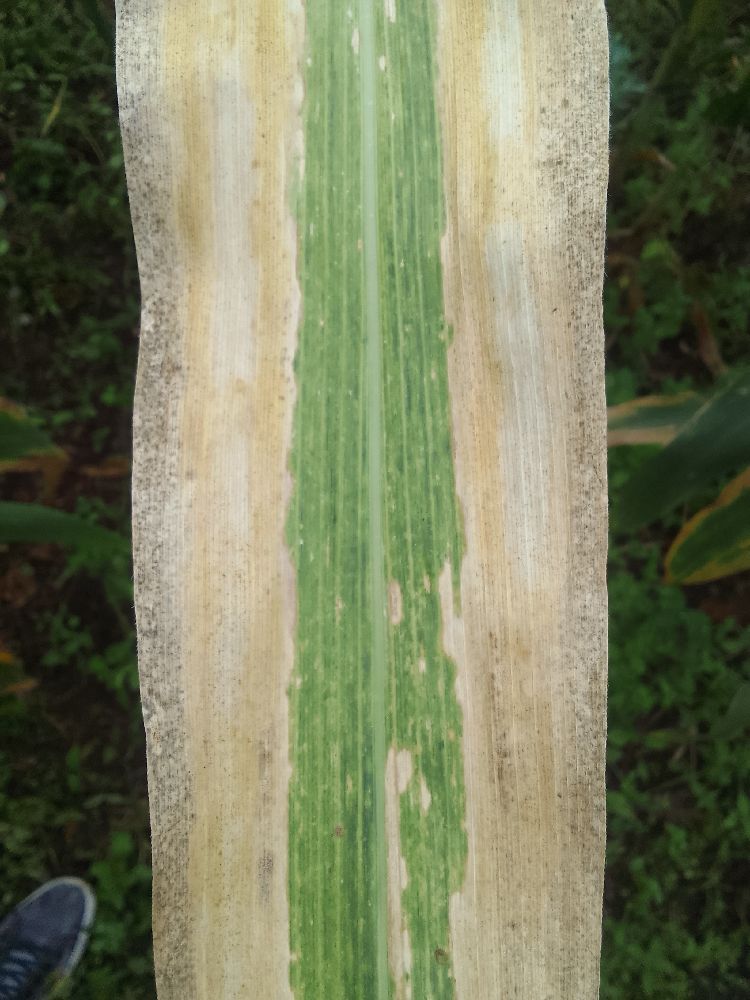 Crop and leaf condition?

maize, maize lethal necrosis
